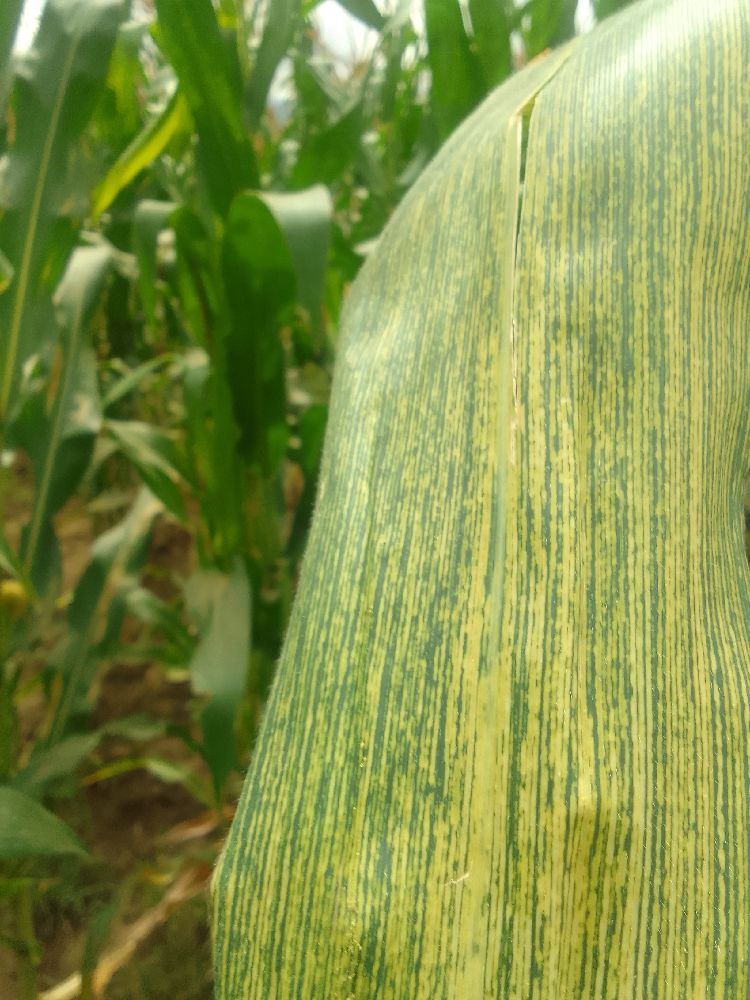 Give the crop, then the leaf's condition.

maize, maize streak virus
